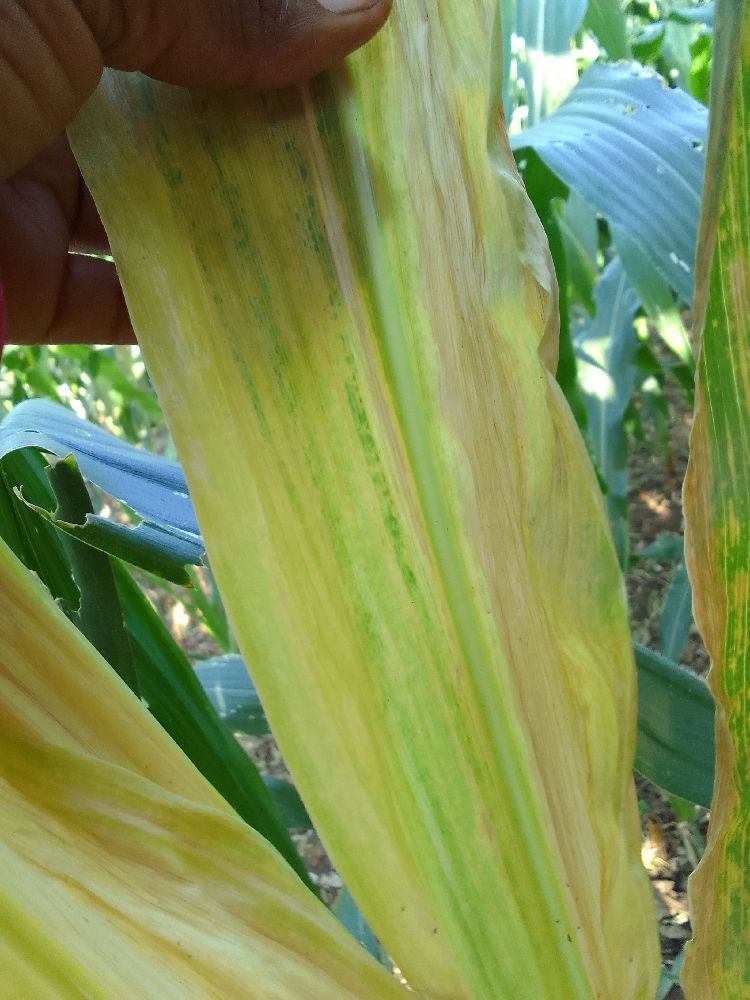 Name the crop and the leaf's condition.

maize, maize lethal necrosis
